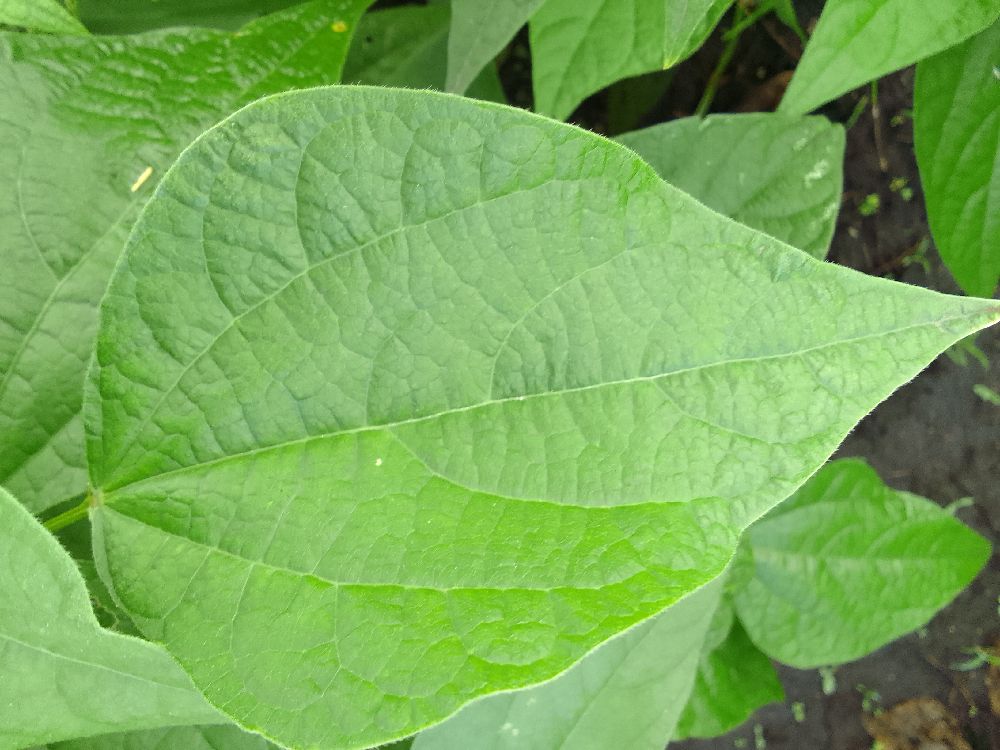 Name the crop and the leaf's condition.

common bean, healthy
